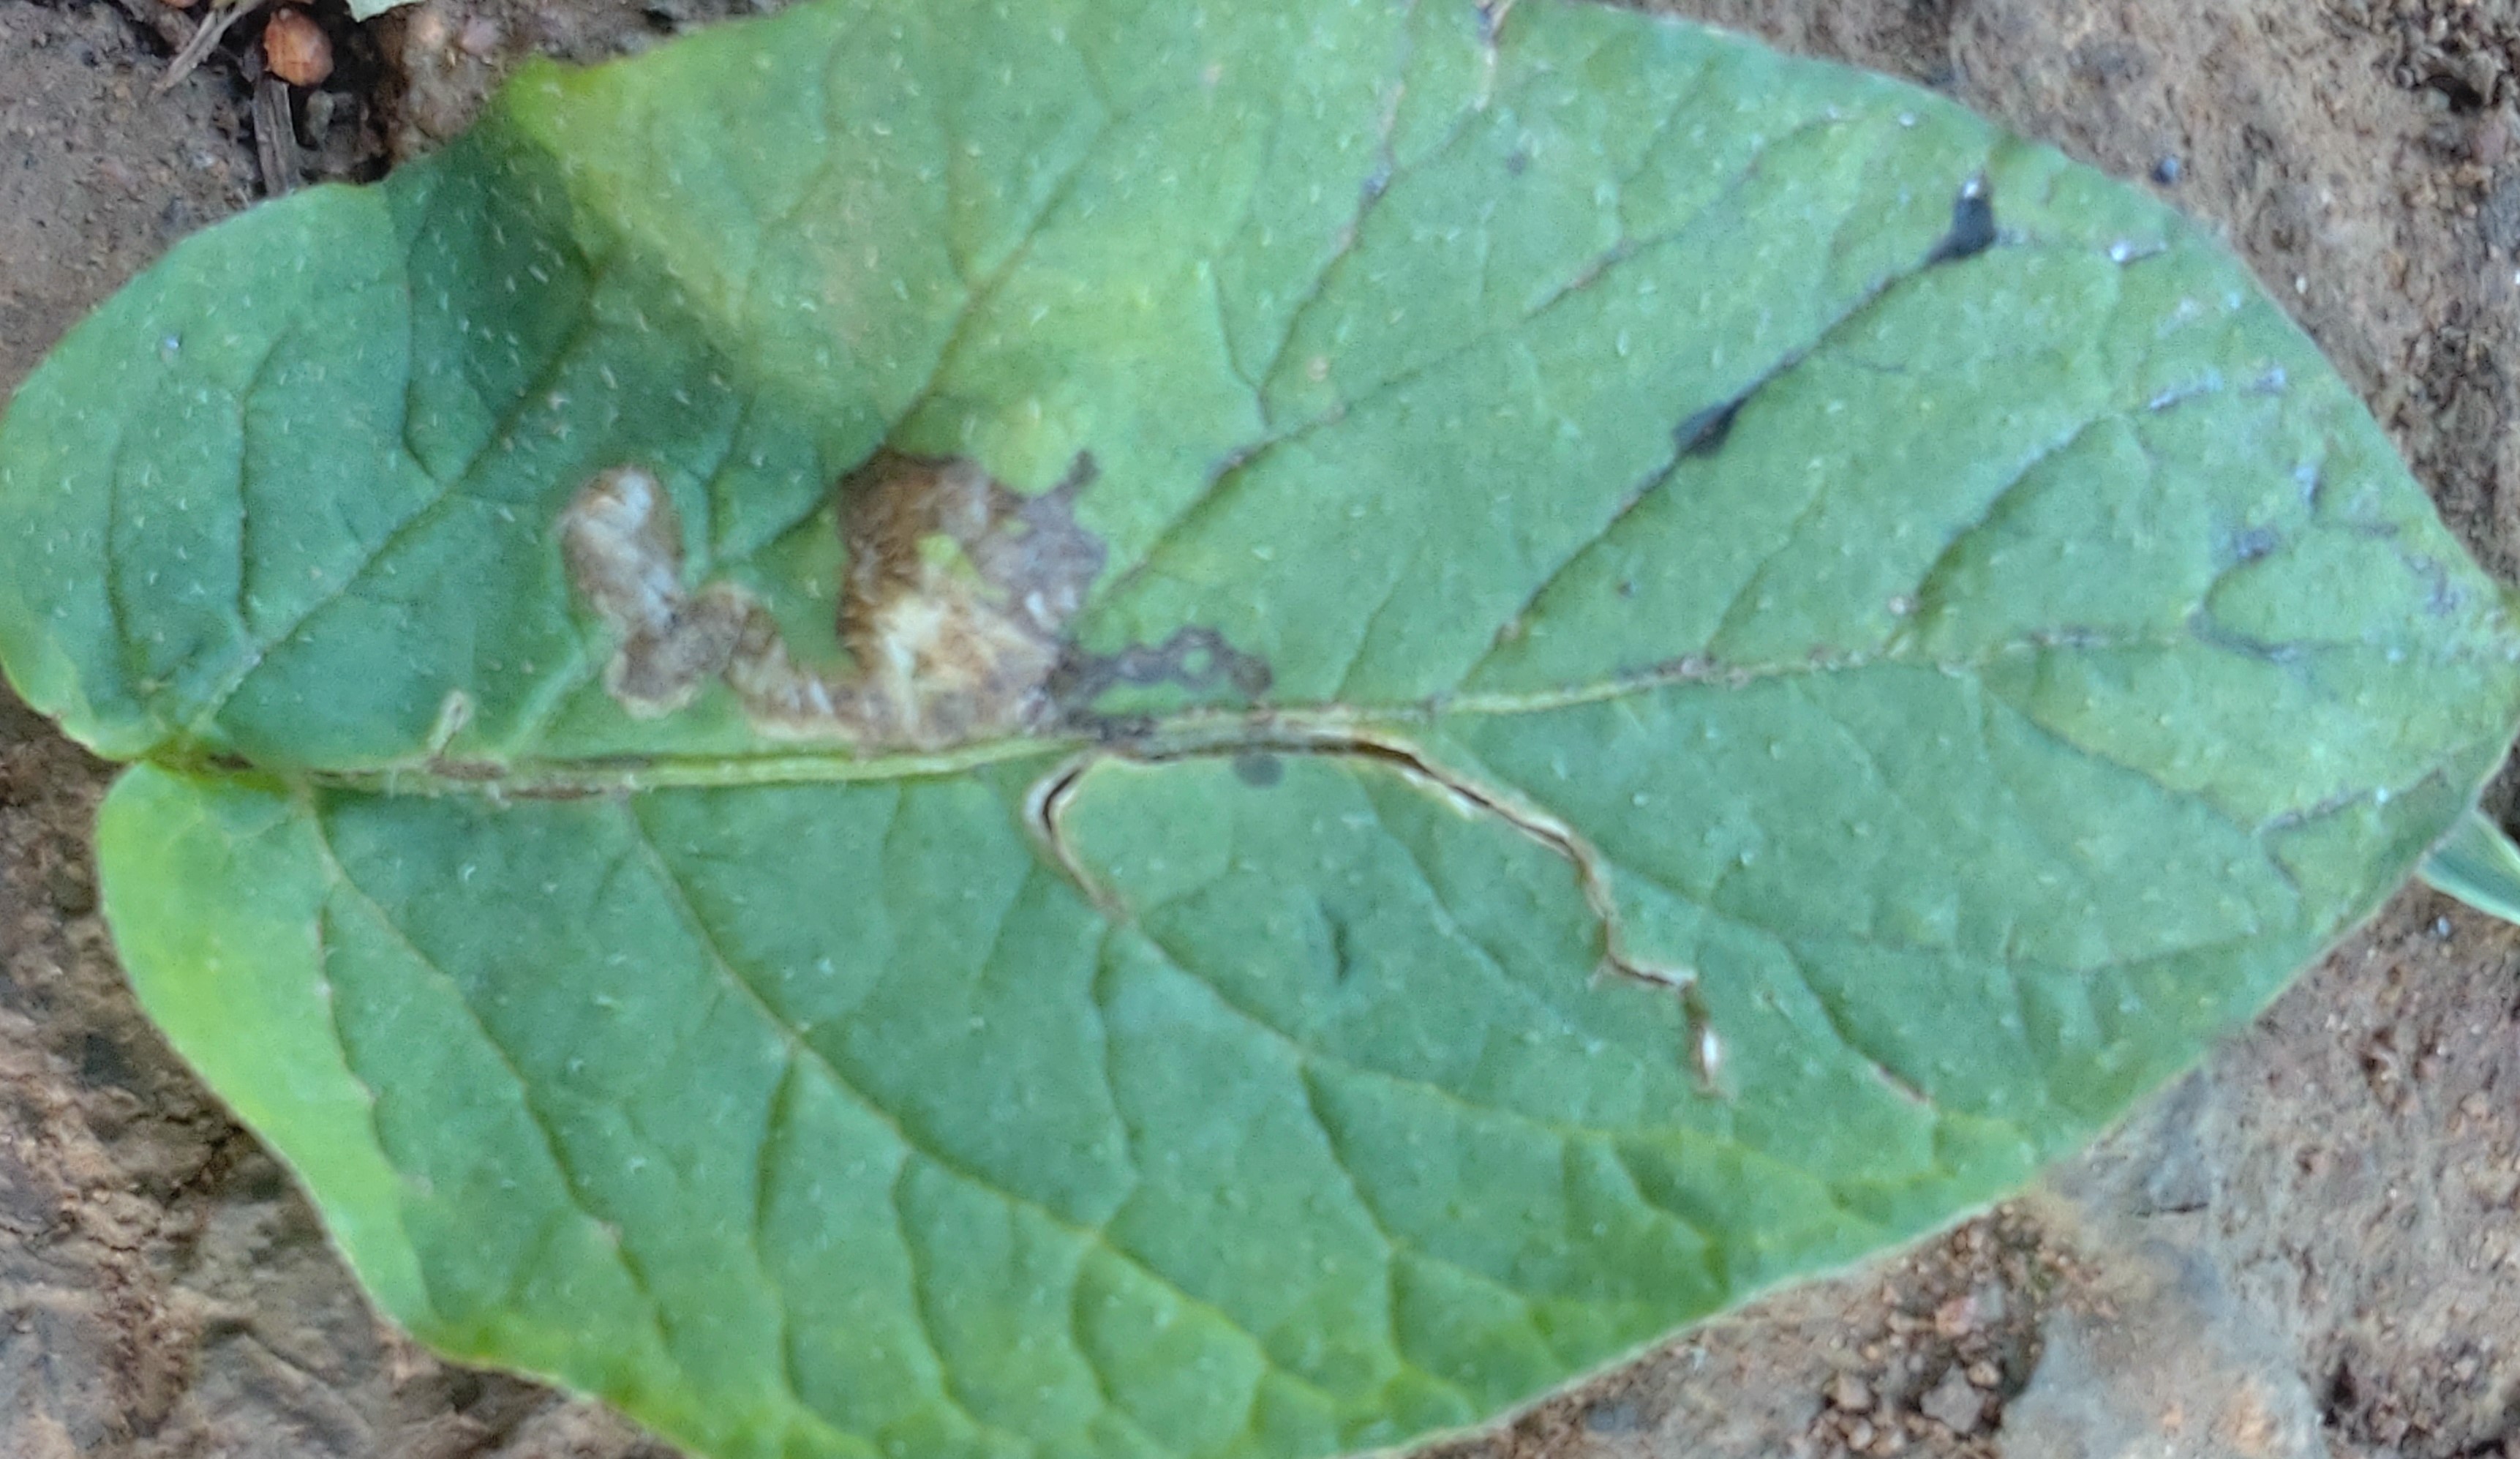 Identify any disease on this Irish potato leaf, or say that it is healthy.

early blight
